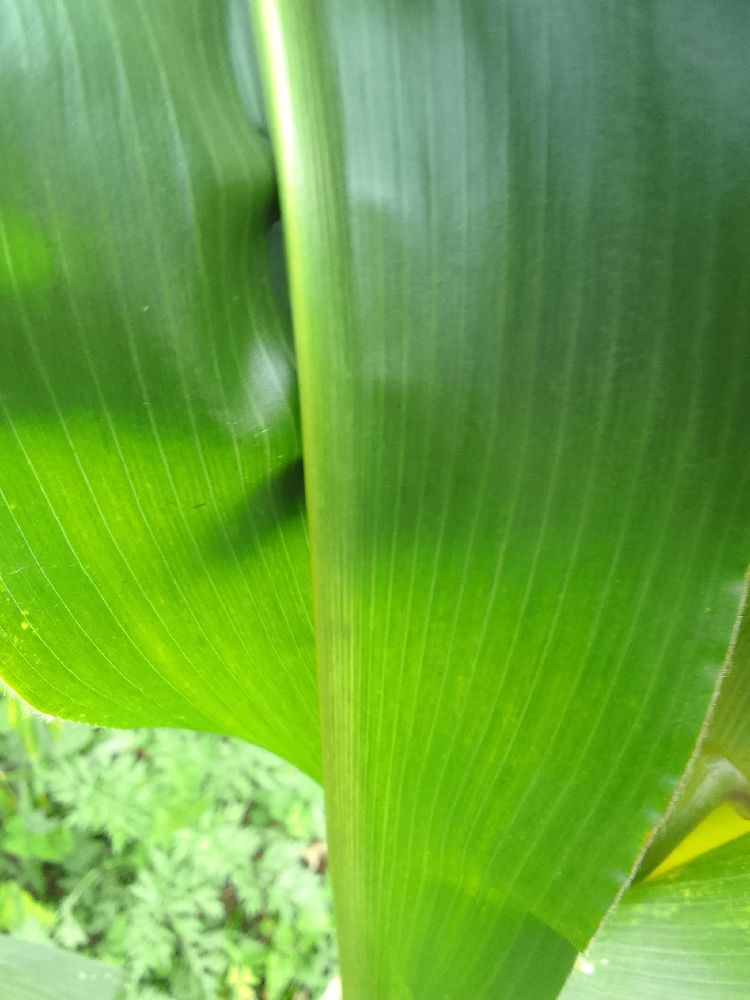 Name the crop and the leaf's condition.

maize, healthy
